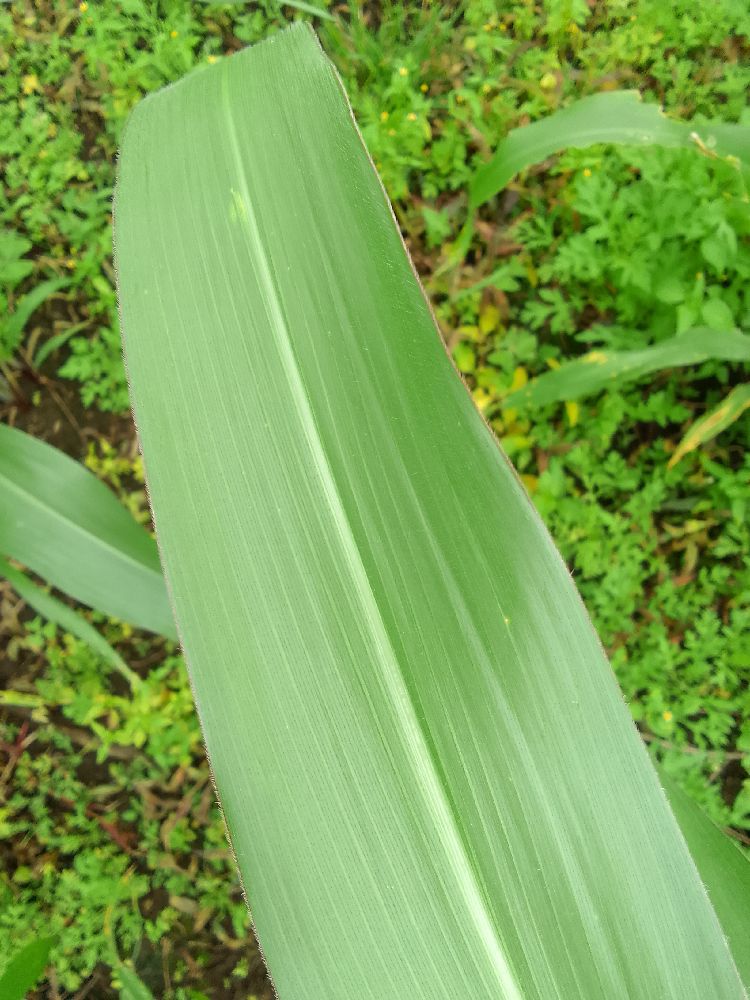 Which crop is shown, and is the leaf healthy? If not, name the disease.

maize, healthy
